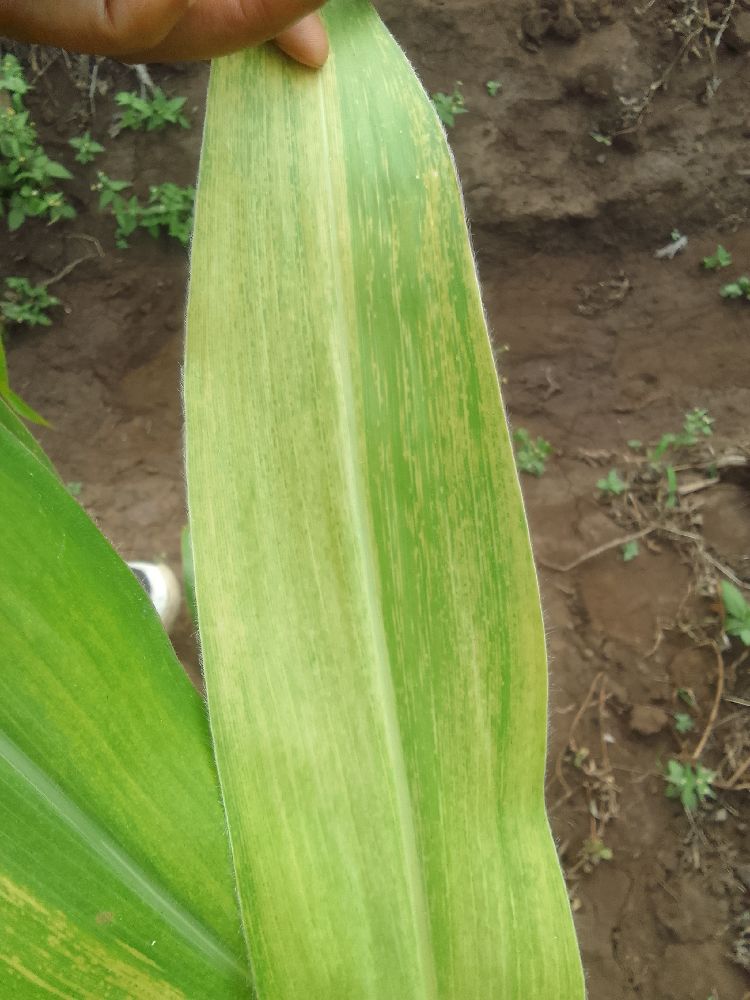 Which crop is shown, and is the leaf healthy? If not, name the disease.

maize, maize lethal necrosis
